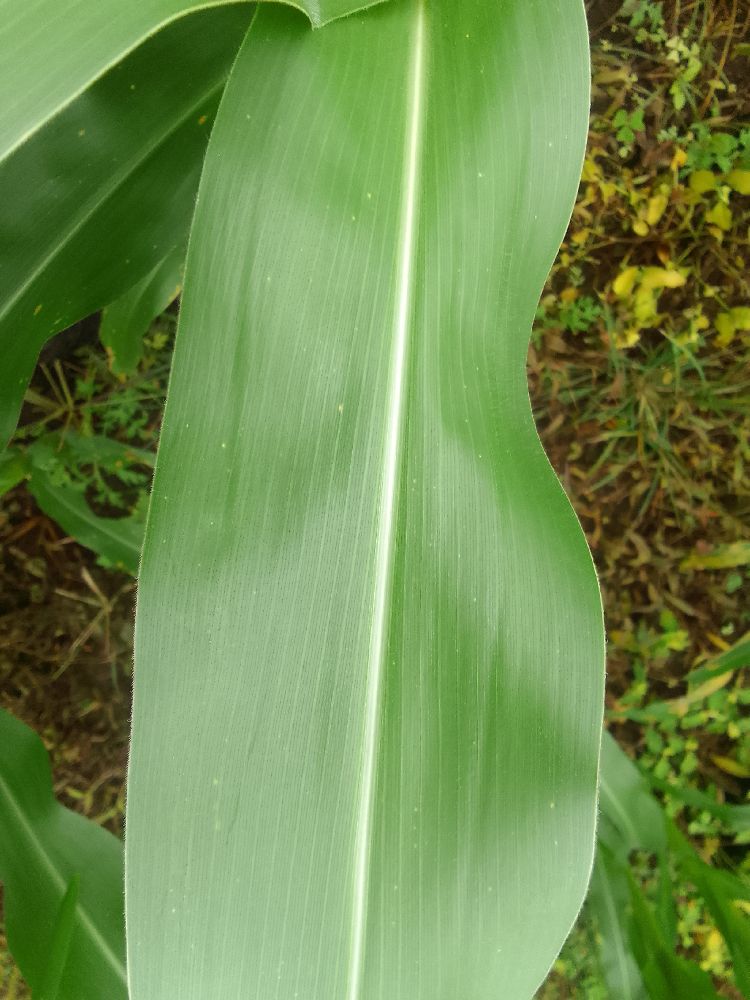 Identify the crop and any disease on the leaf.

maize, healthy
